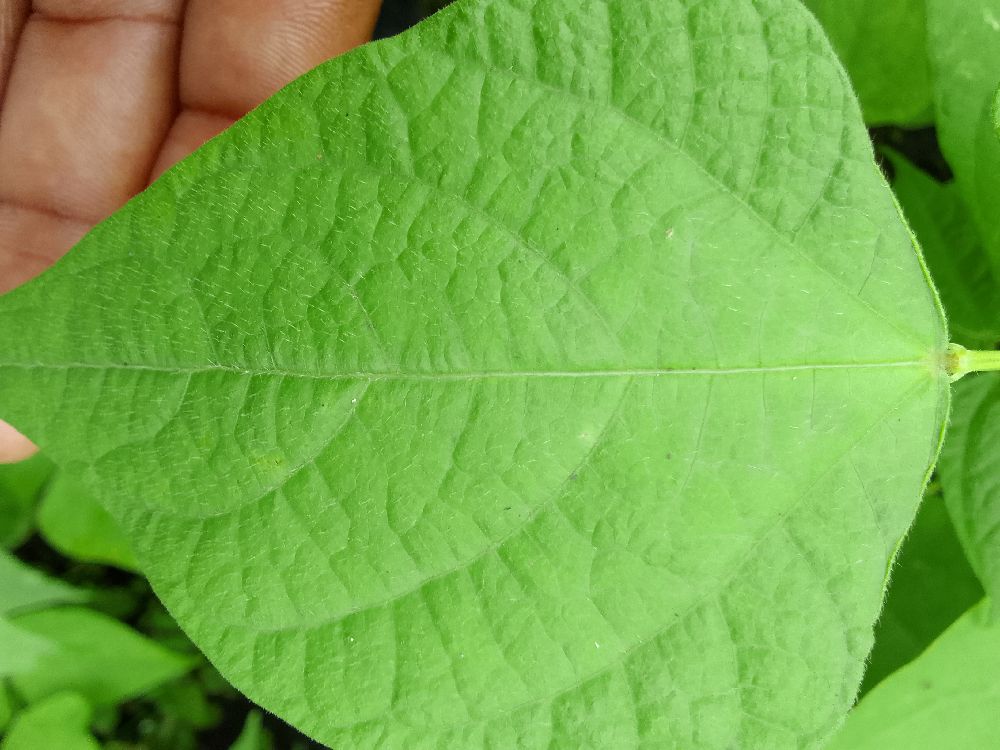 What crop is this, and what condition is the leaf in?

common bean, healthy
